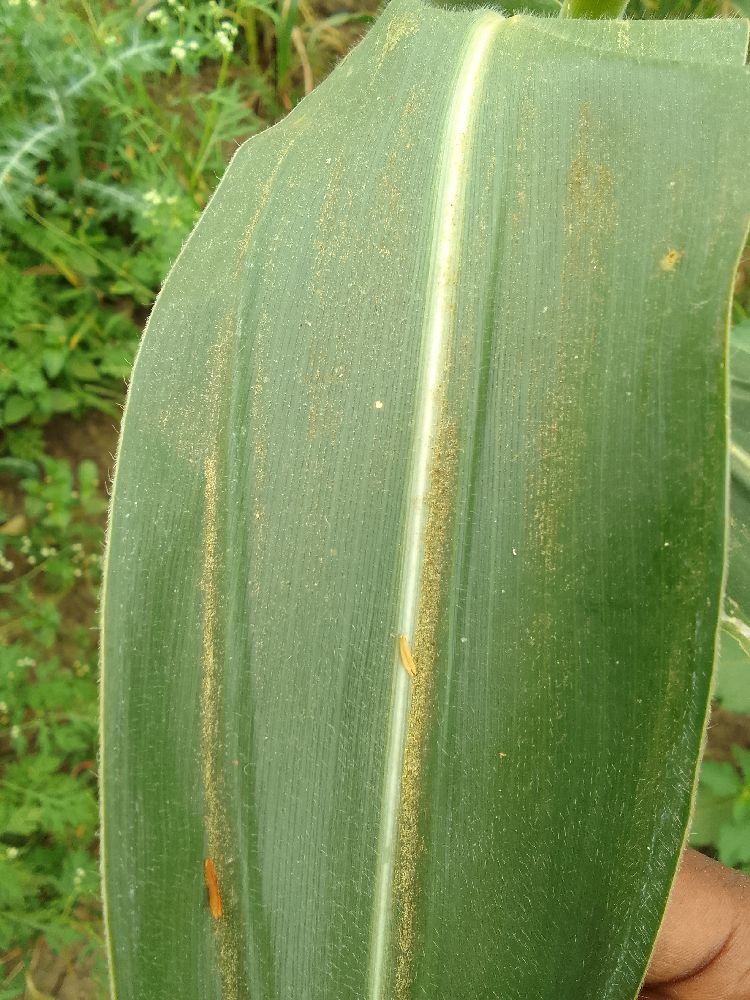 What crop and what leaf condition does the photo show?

maize, healthy
